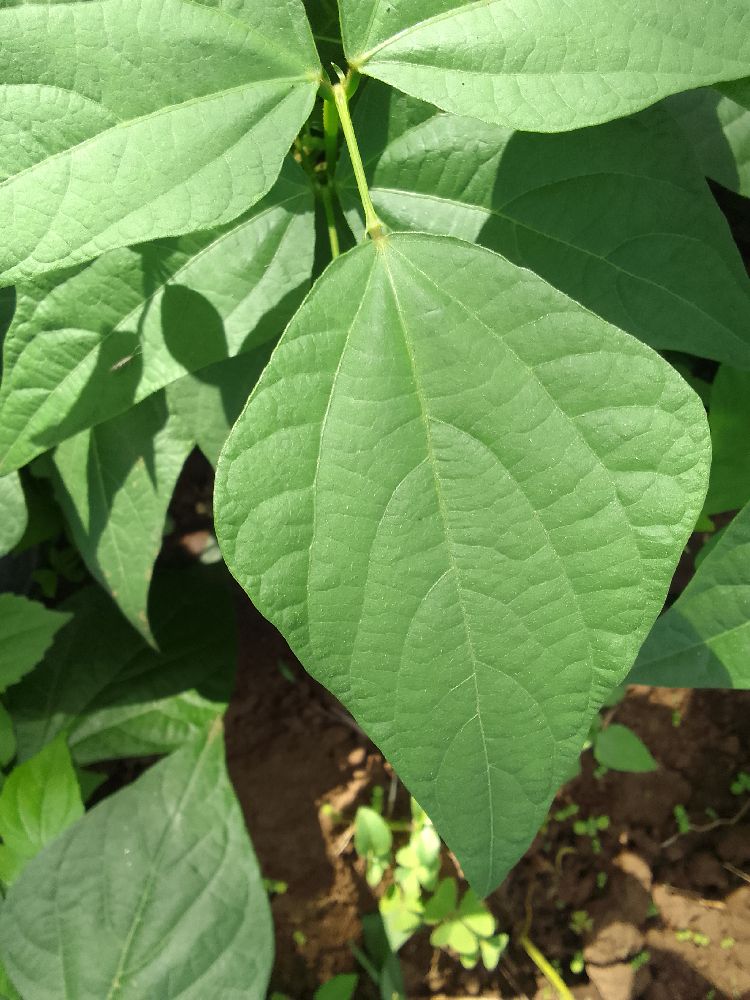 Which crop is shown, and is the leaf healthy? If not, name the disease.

common bean, healthy
